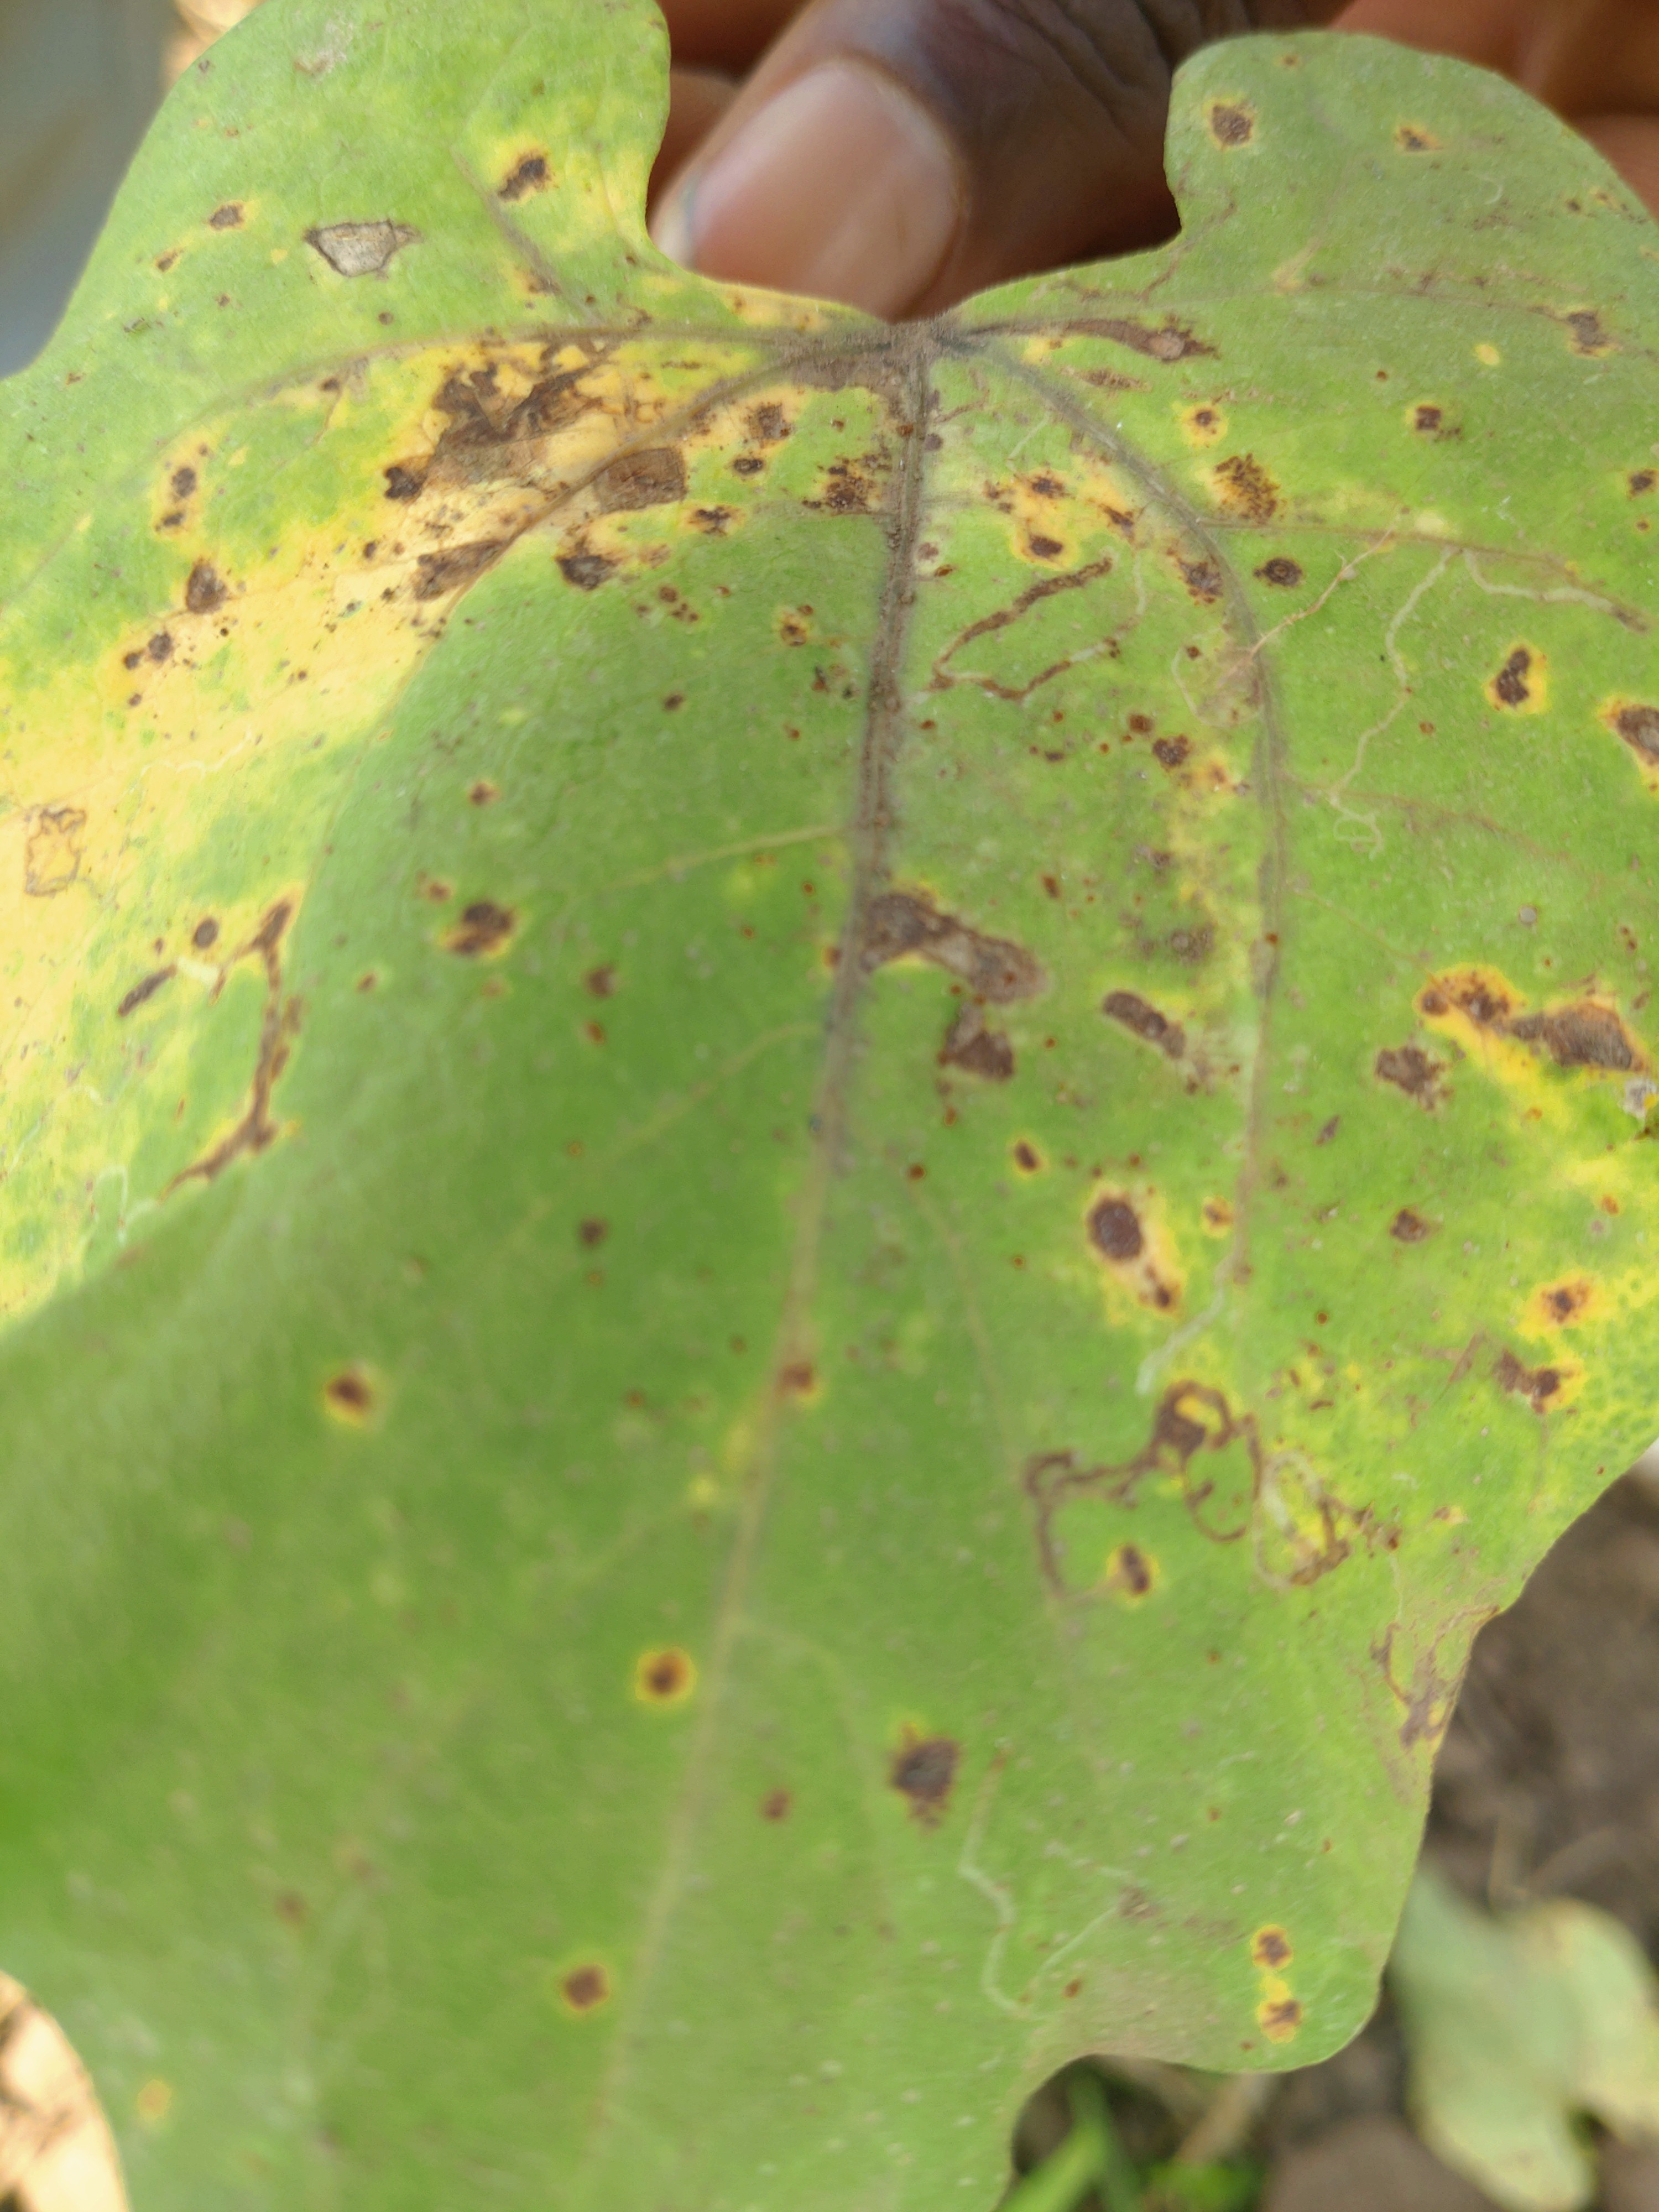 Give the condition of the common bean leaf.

anthracnose
